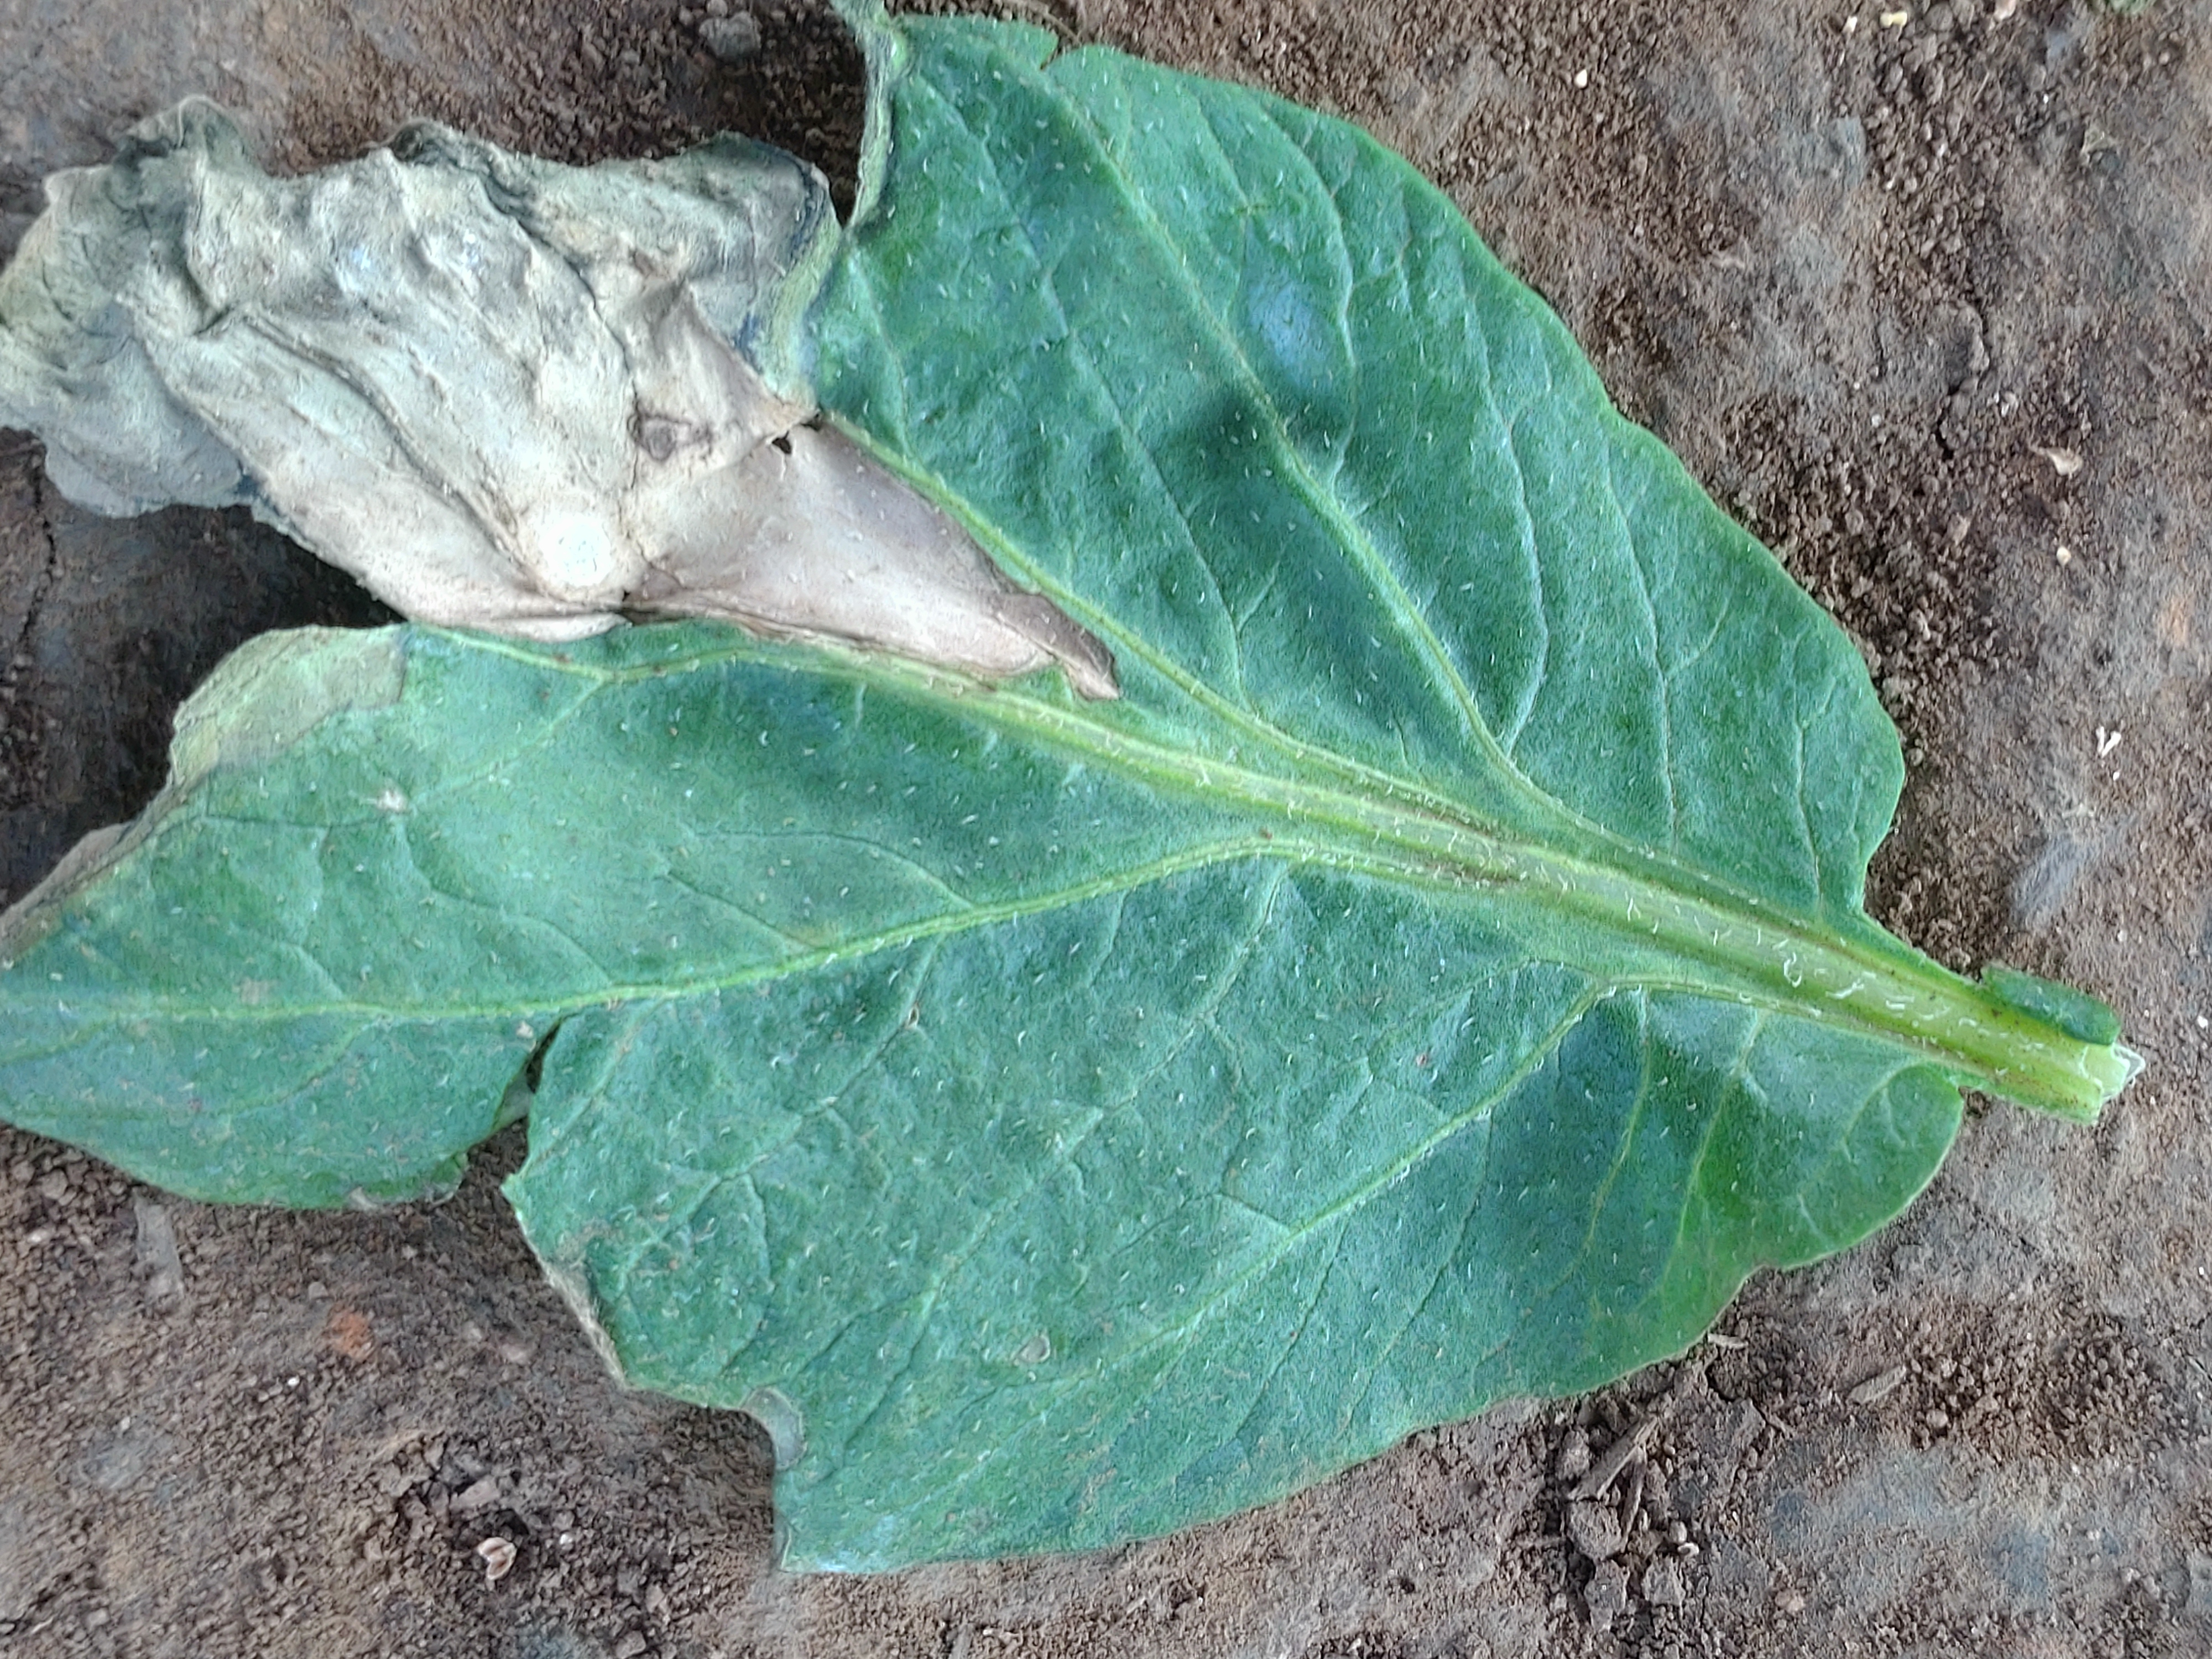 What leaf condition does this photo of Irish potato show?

early blight
